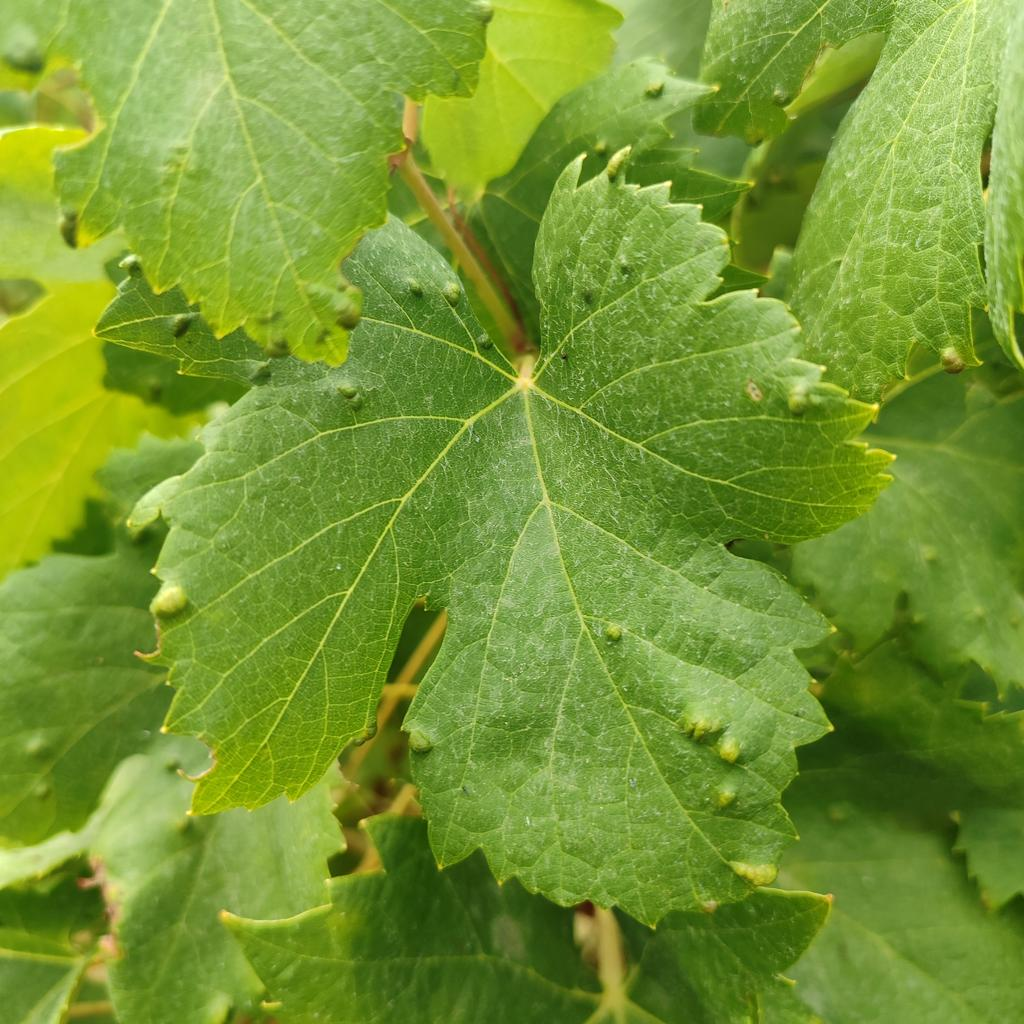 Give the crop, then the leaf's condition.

grapevine, erineum mite
